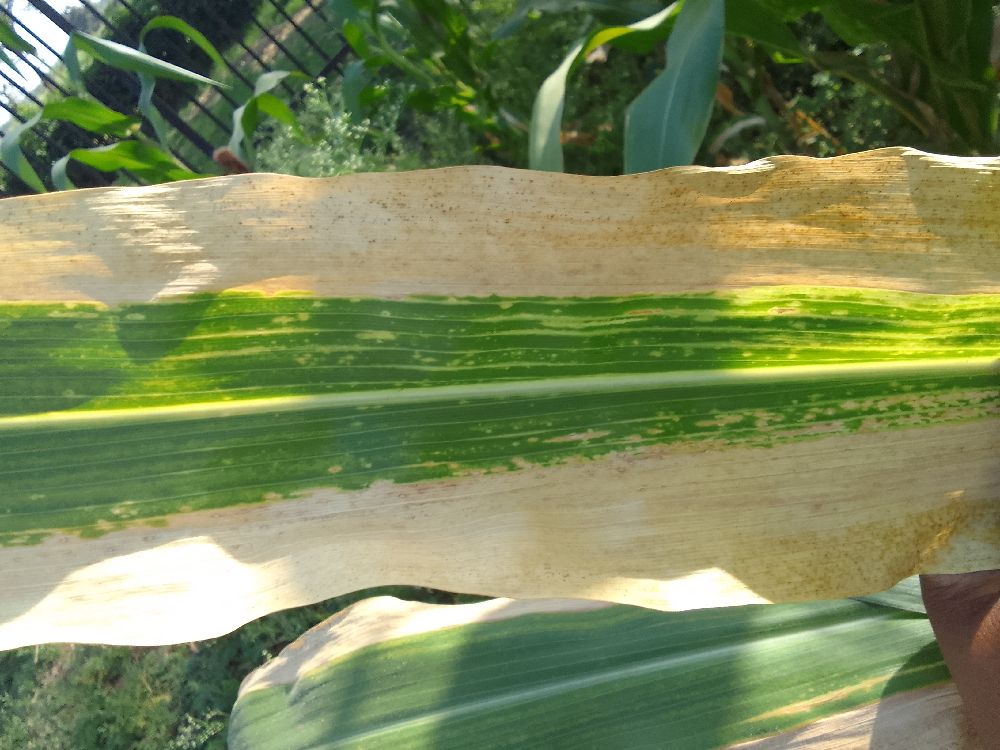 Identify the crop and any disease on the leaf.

maize, maize lethal necrosis
